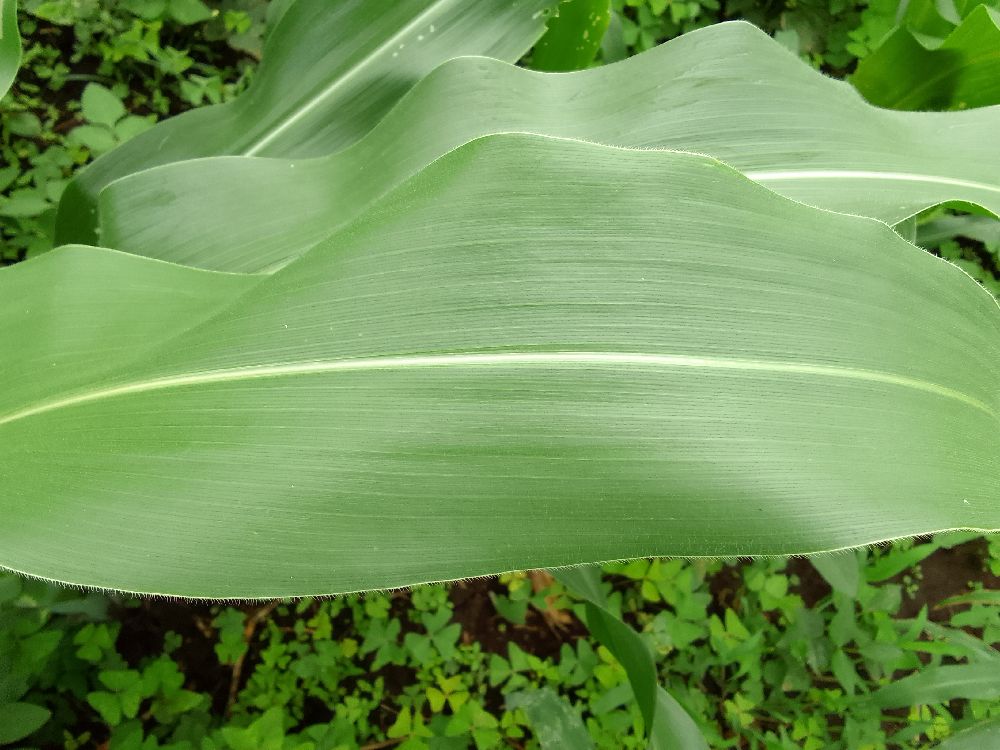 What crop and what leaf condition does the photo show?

maize, healthy
